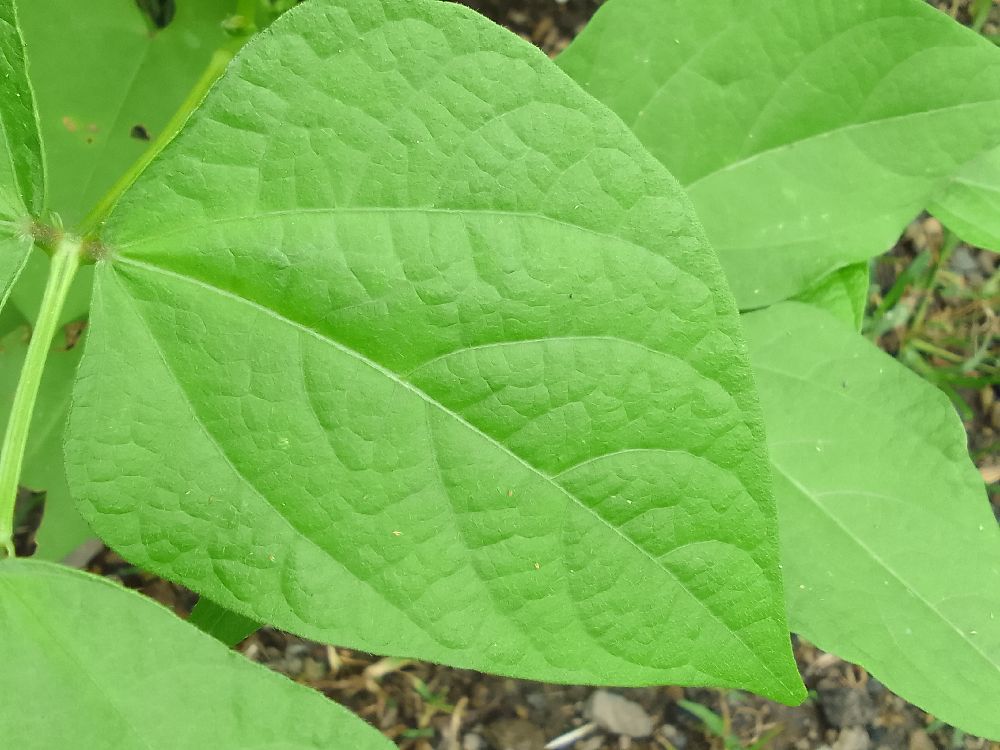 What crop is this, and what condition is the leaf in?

common bean, healthy
